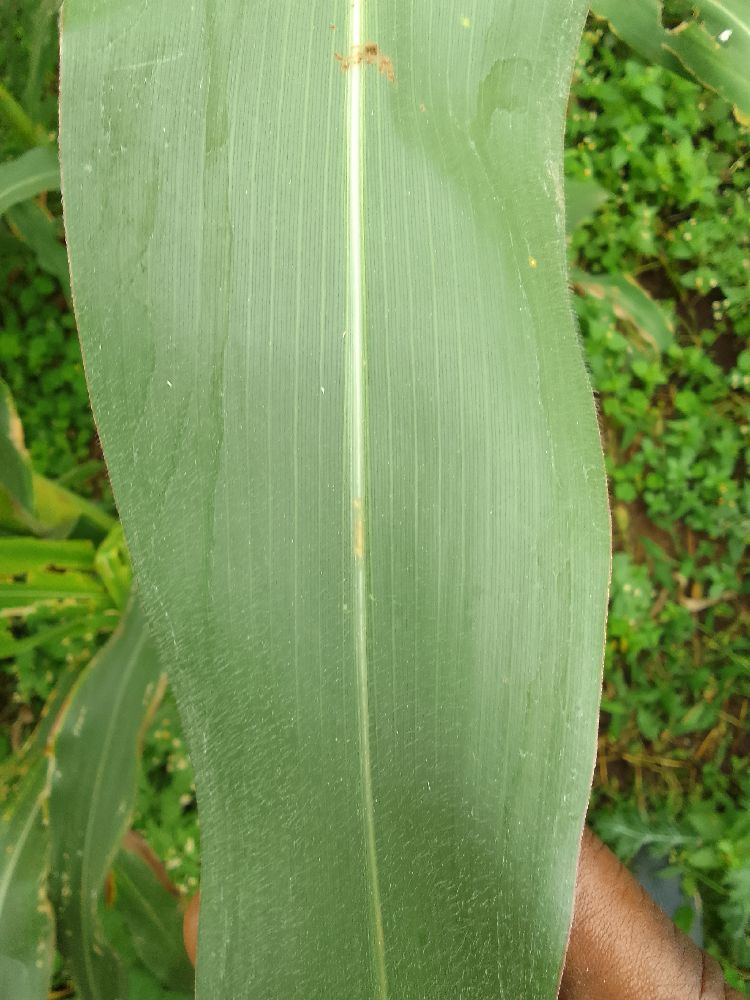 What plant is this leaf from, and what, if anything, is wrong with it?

maize, healthy
